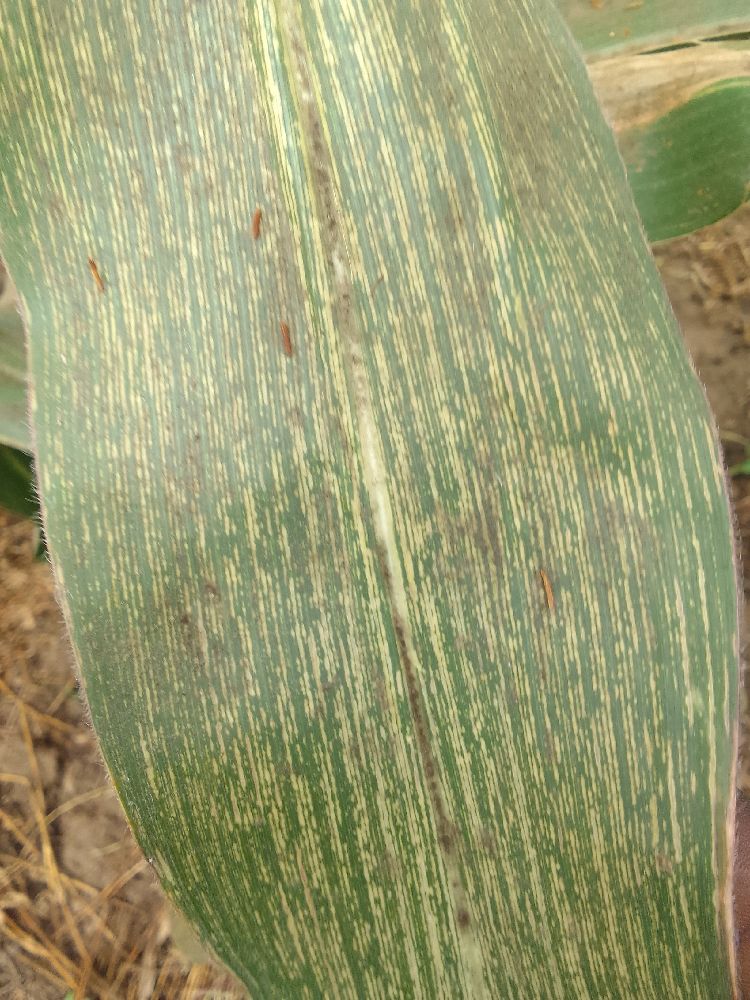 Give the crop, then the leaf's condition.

maize, maize streak virus
